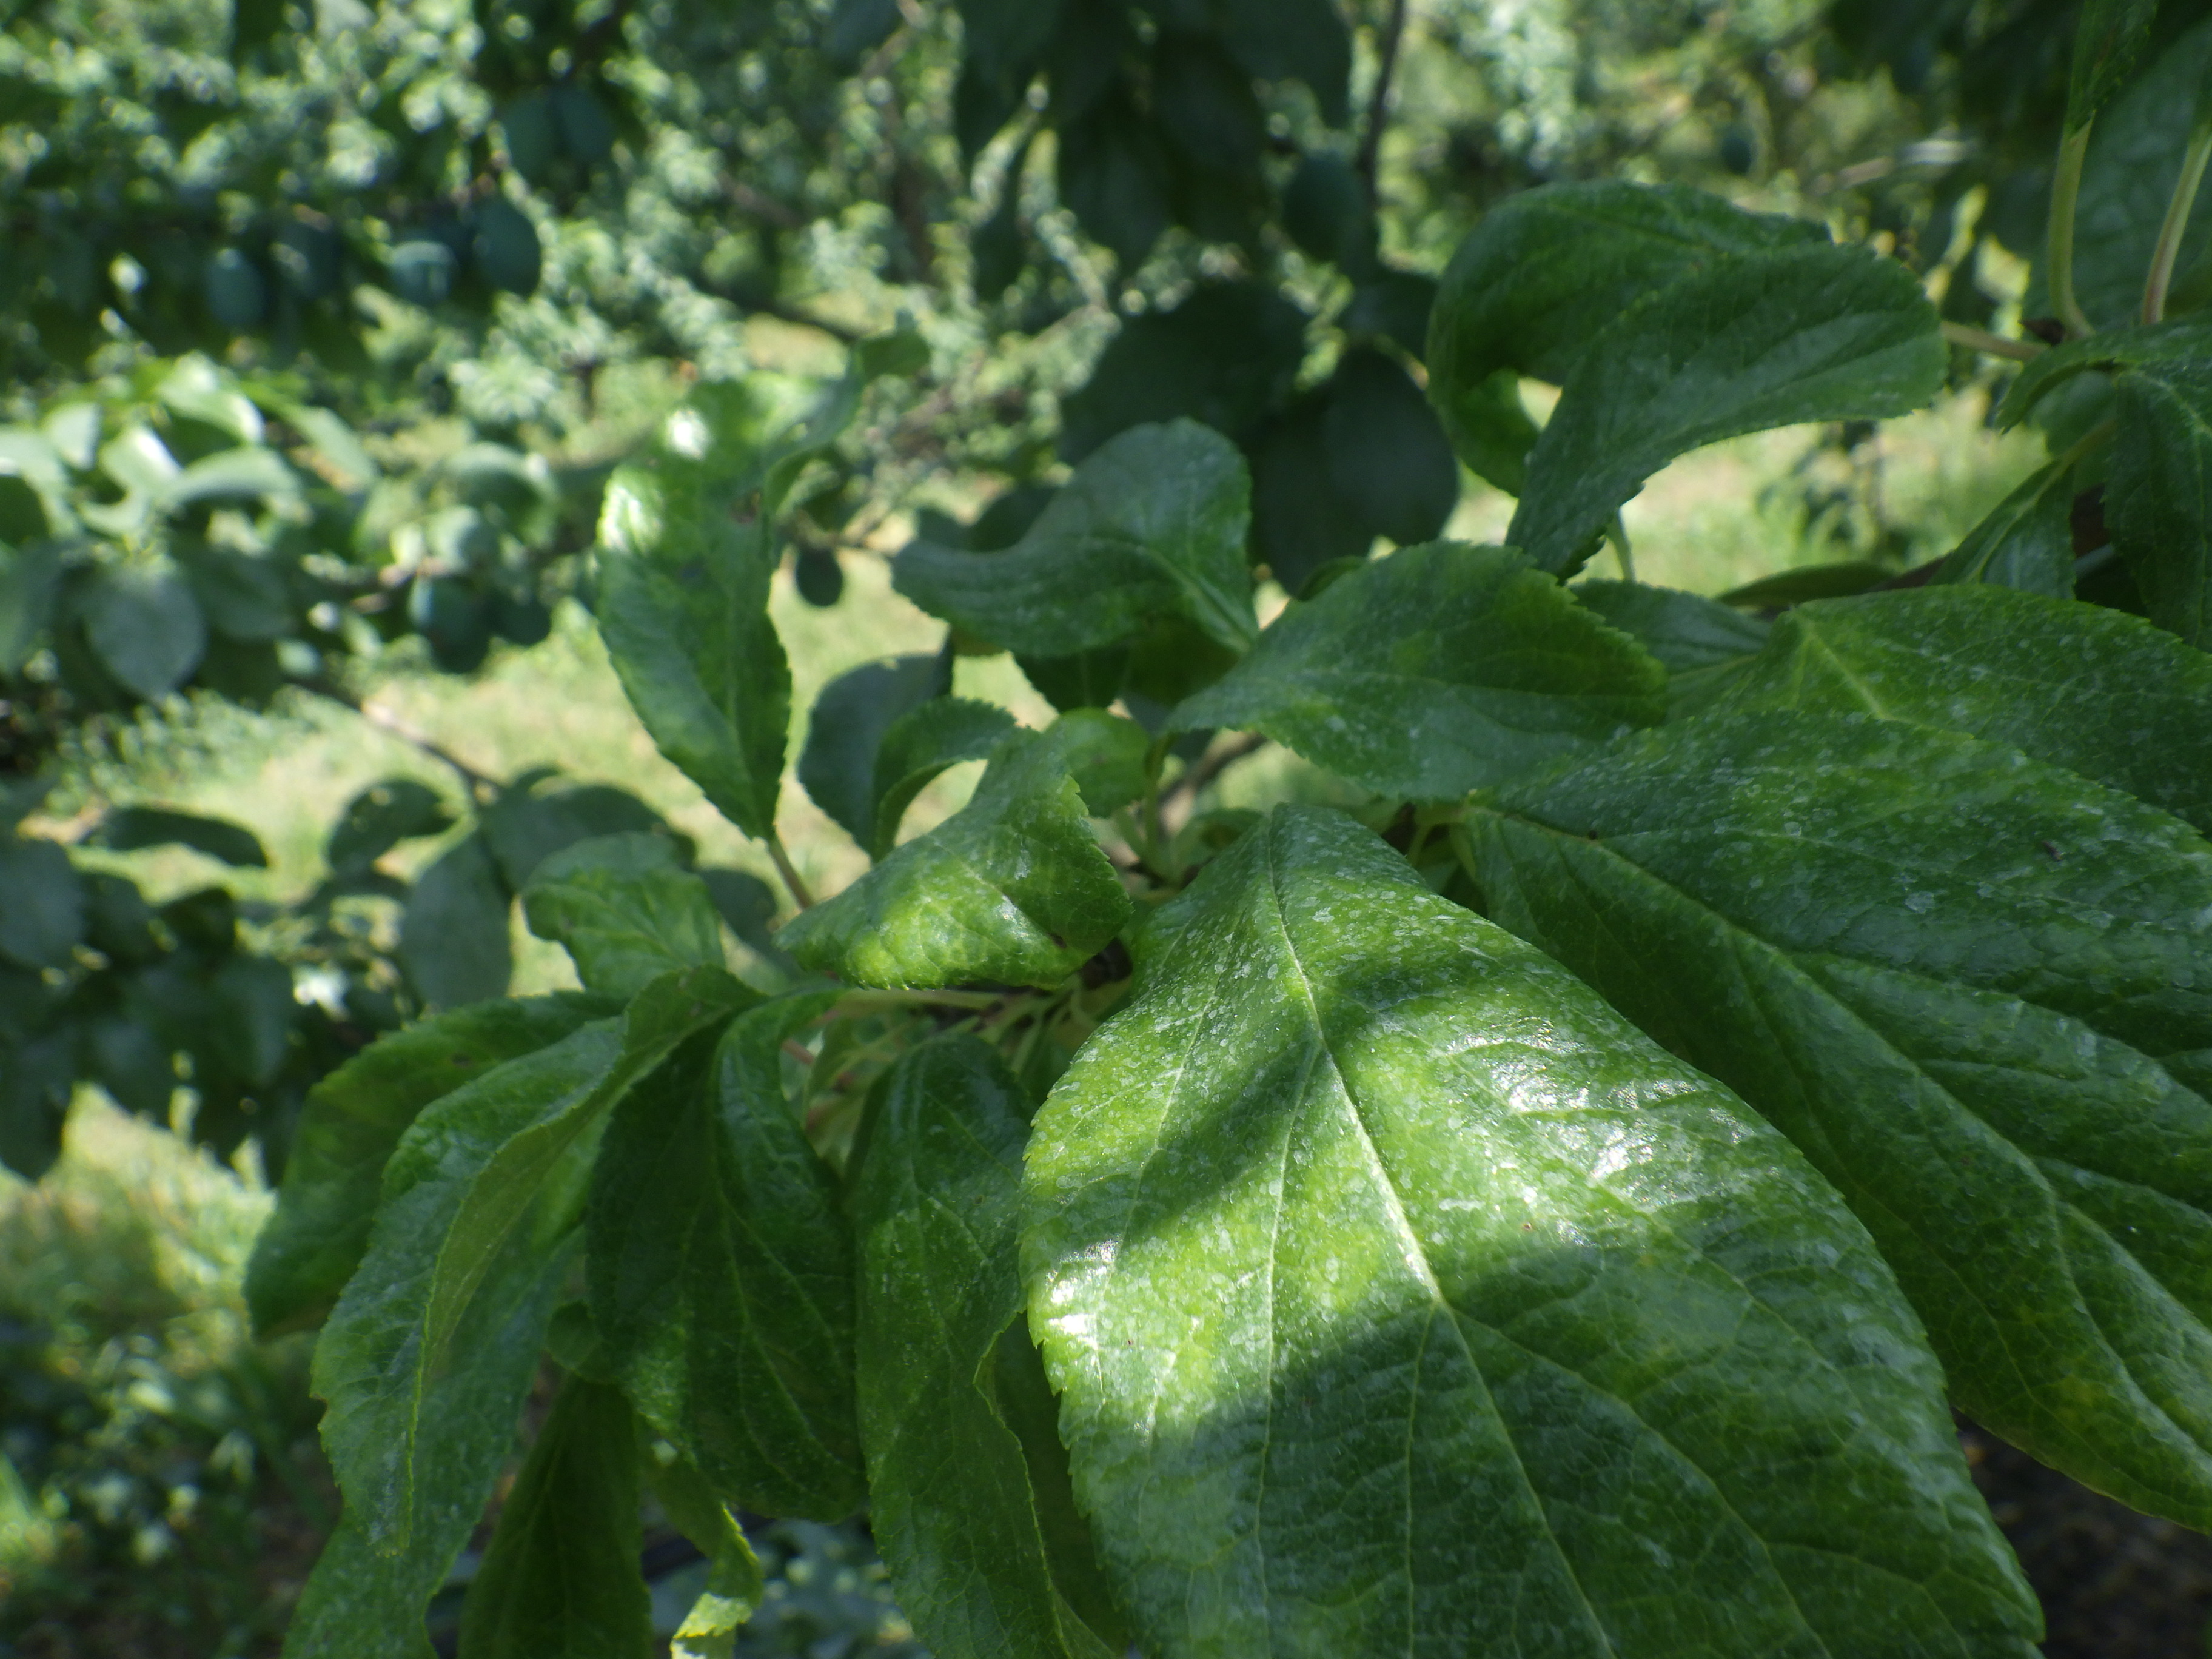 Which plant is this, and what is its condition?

plum, sharka
